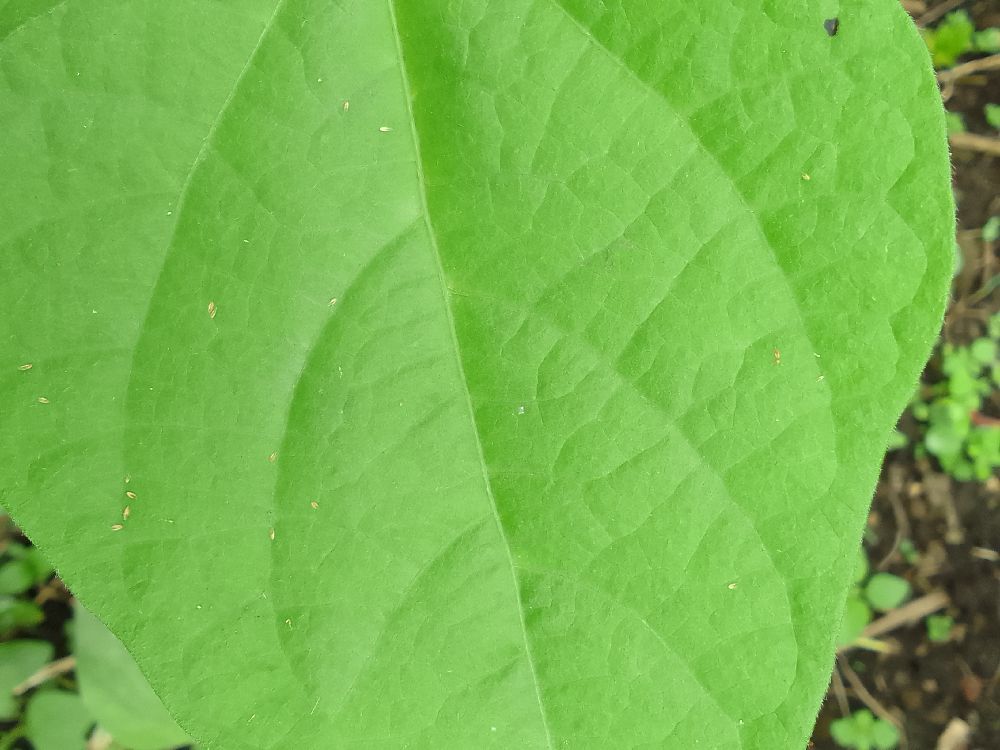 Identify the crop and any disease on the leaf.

common bean, healthy
